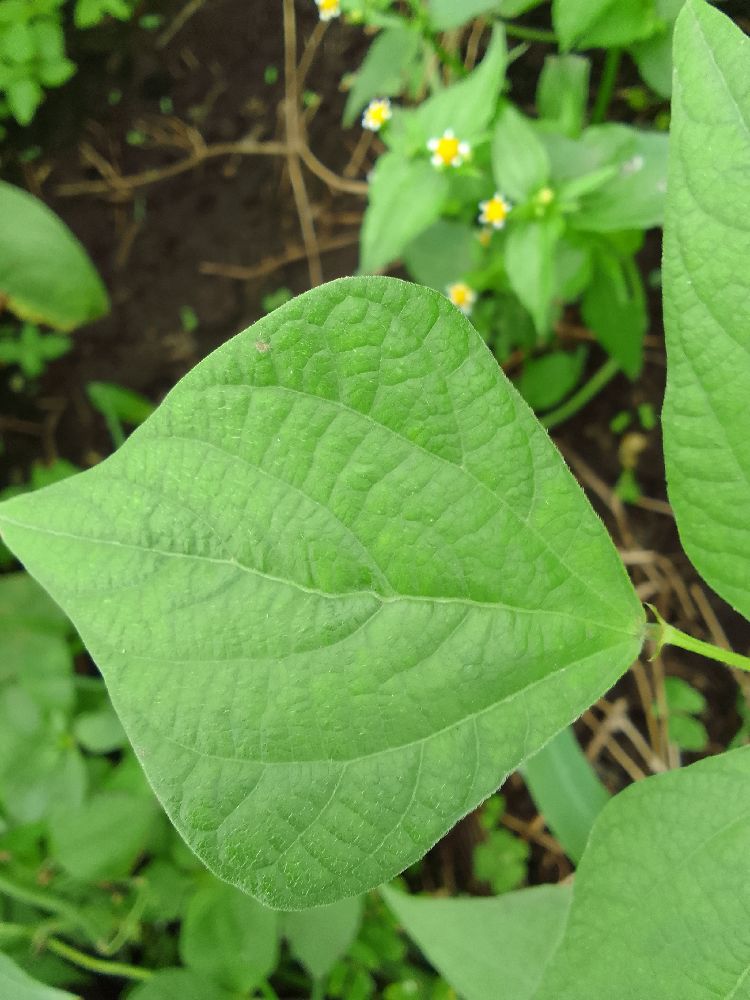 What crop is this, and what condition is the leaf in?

common bean, healthy
